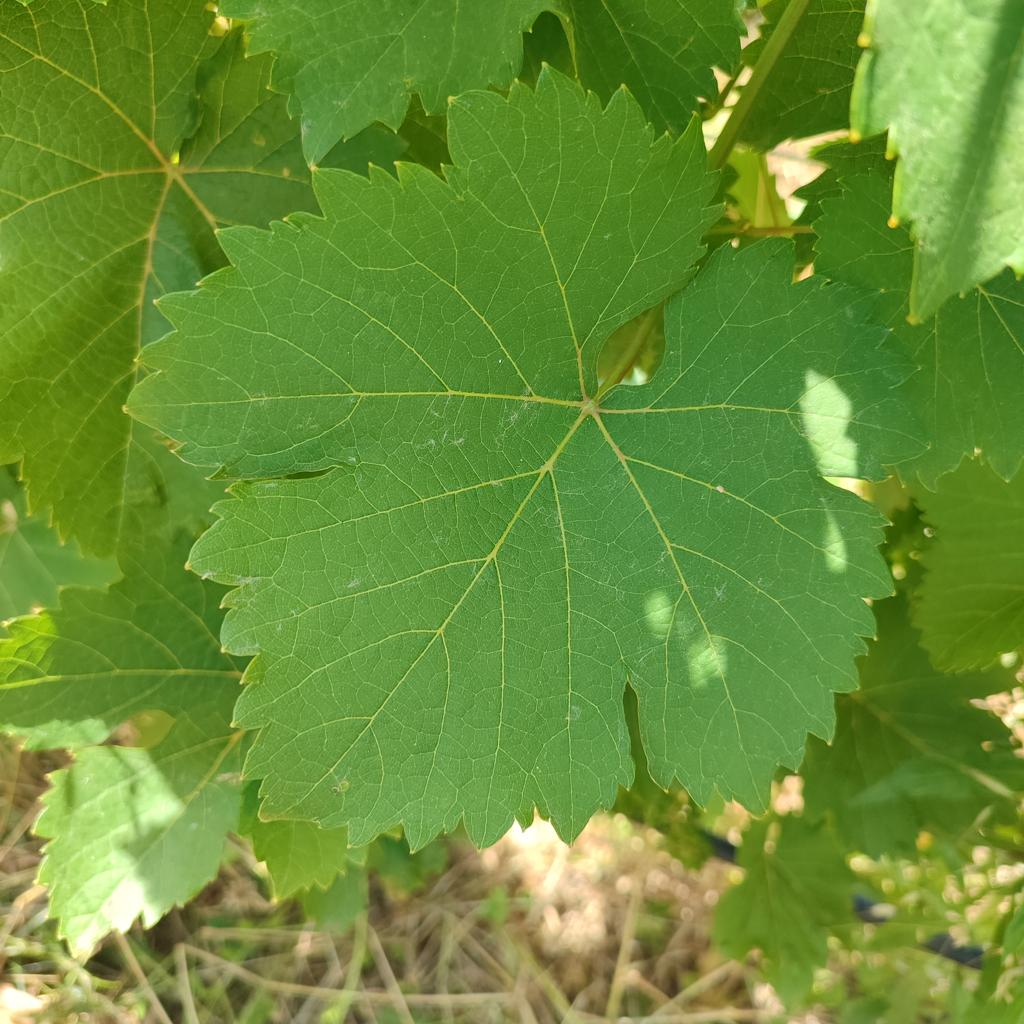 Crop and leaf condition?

grapevine, healthy
